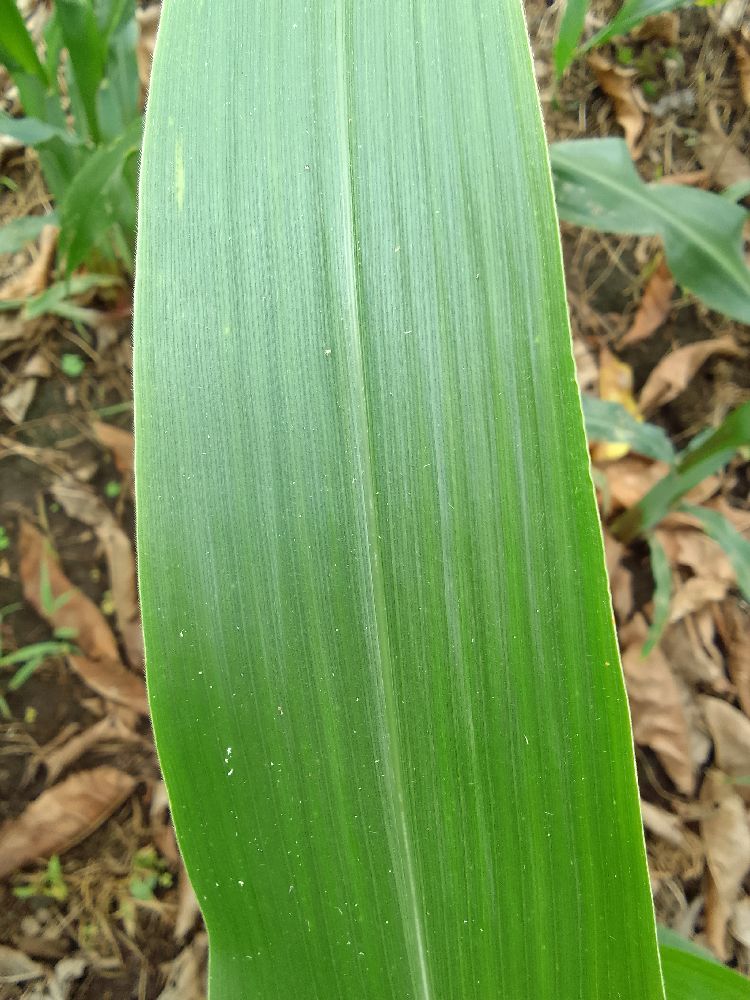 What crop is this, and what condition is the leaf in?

maize, healthy
